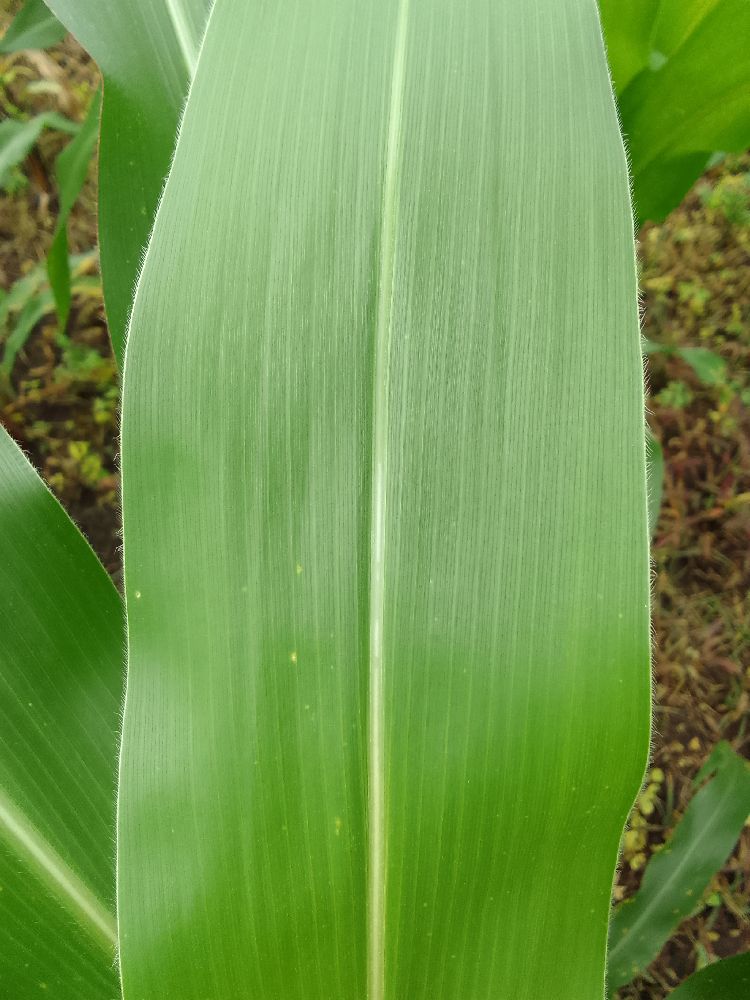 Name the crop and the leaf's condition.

maize, healthy
